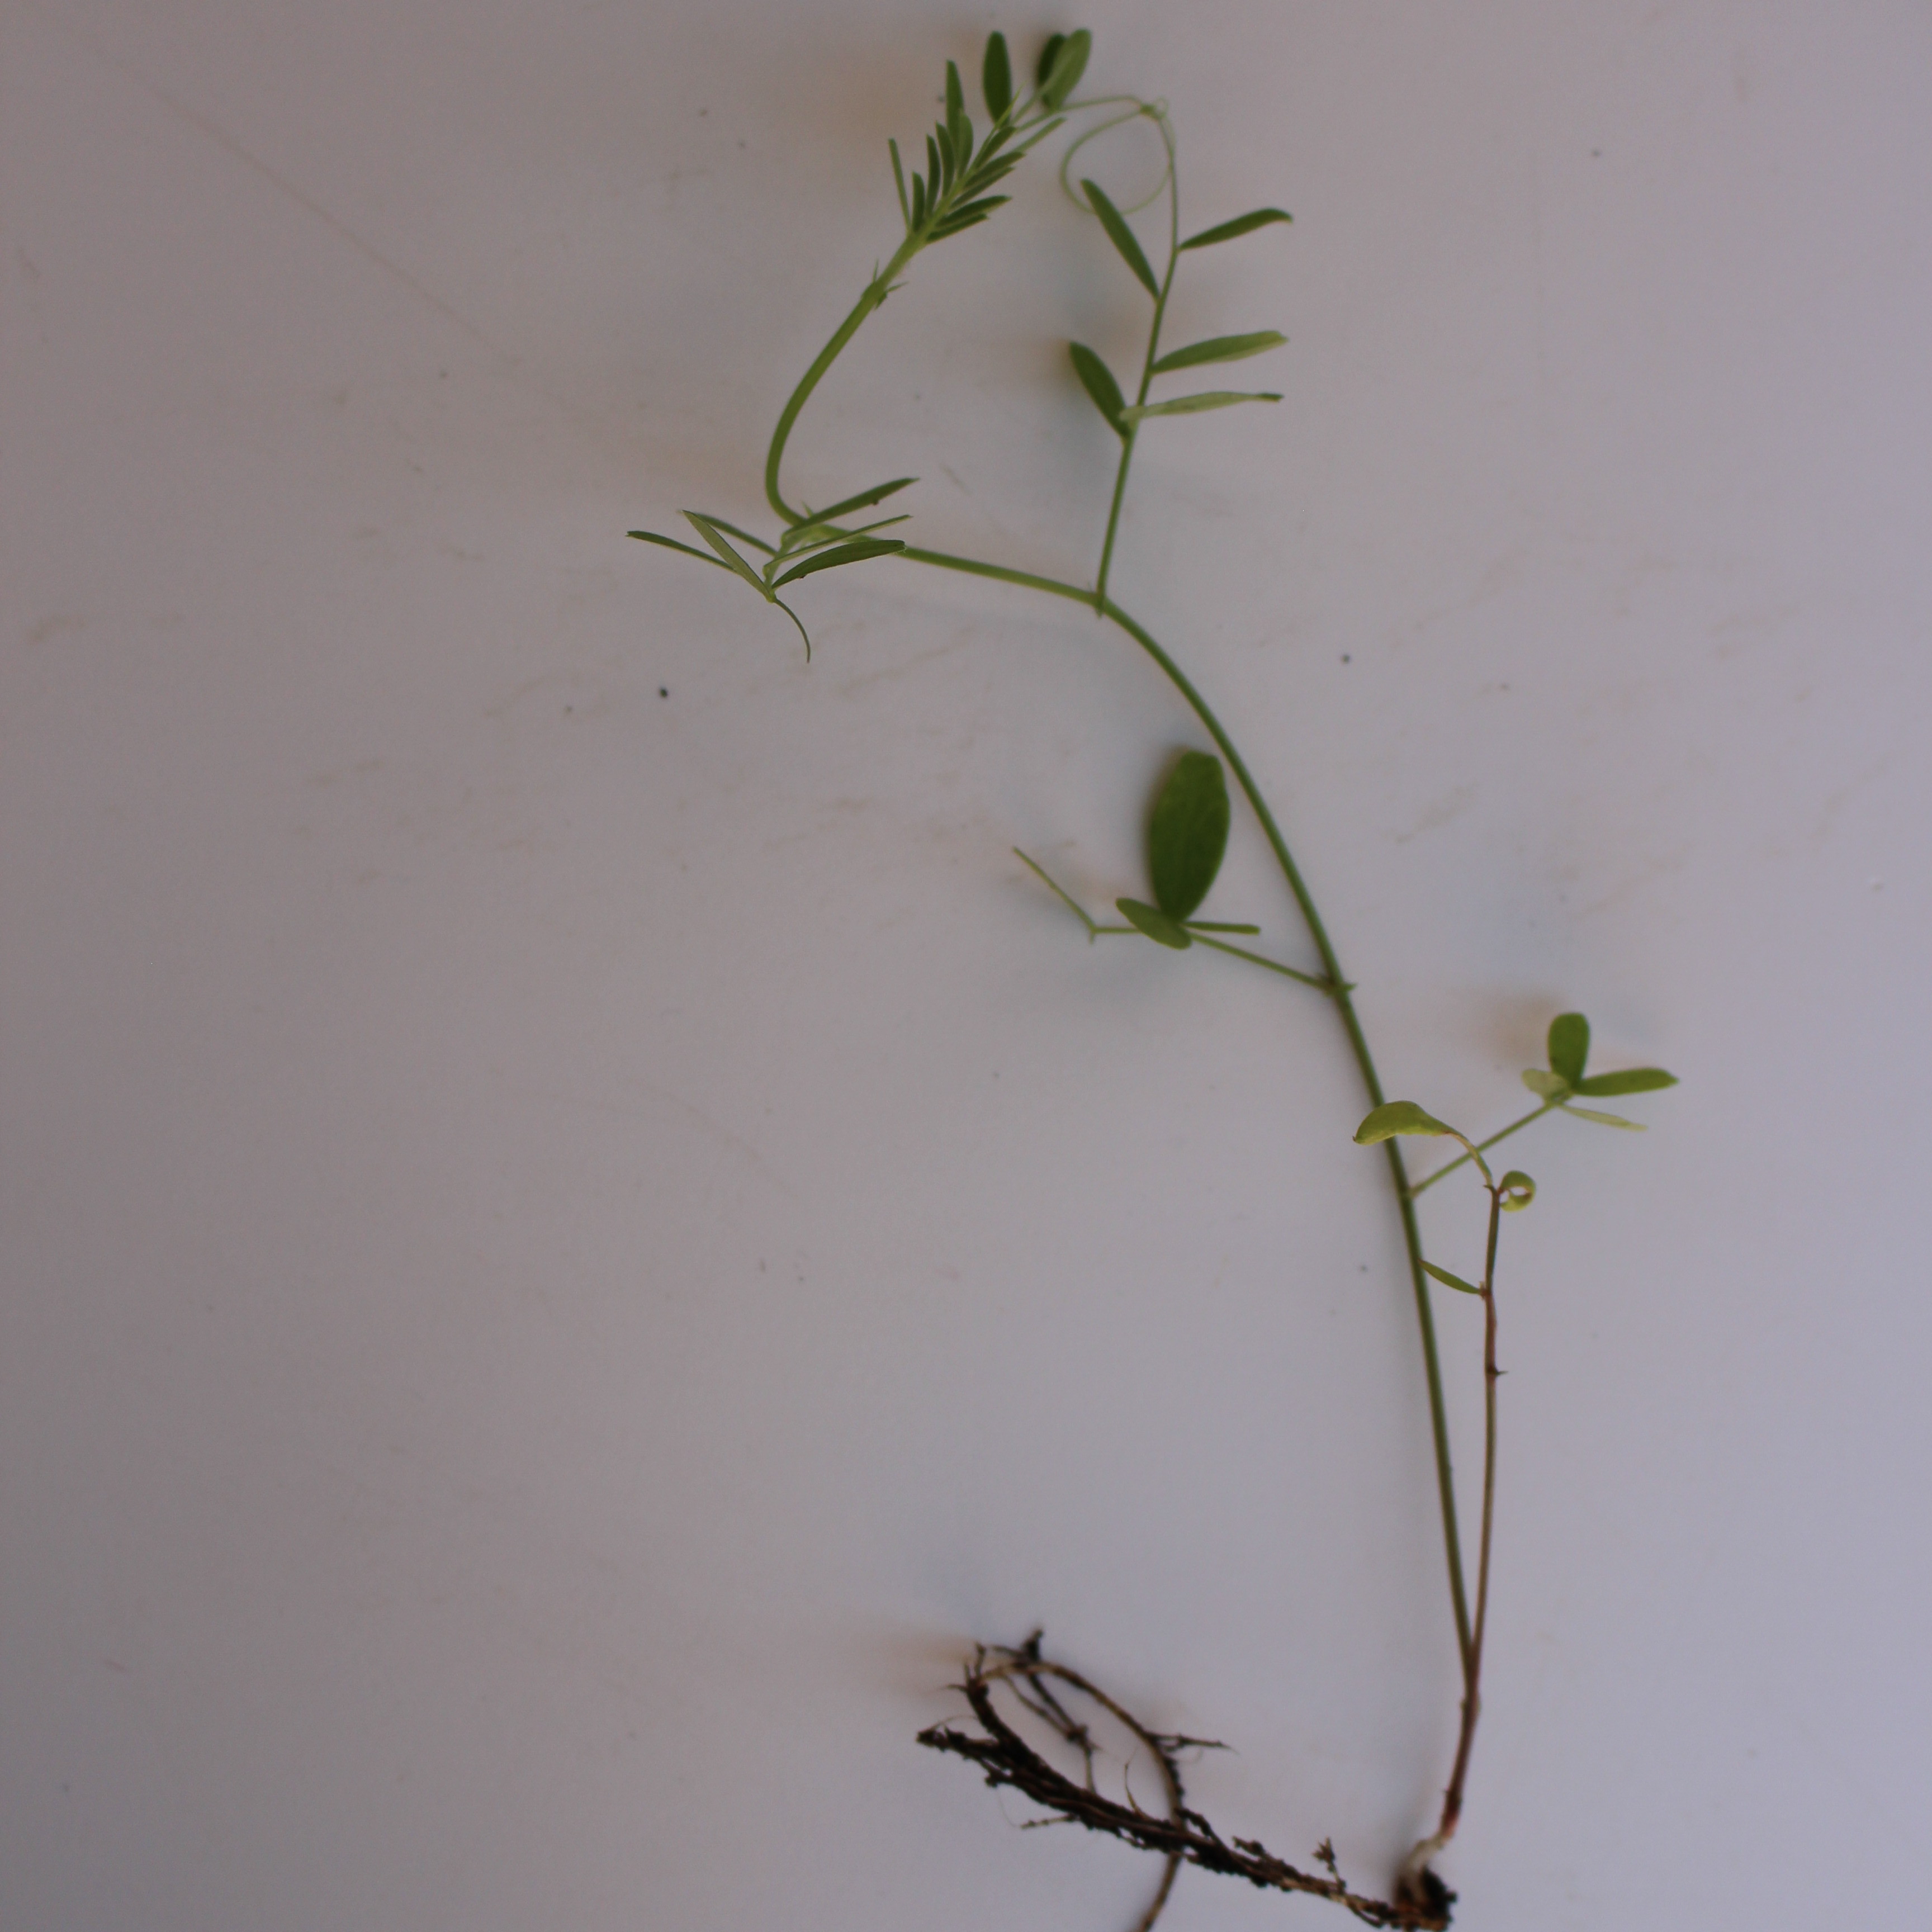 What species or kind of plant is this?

Vicia sativa
